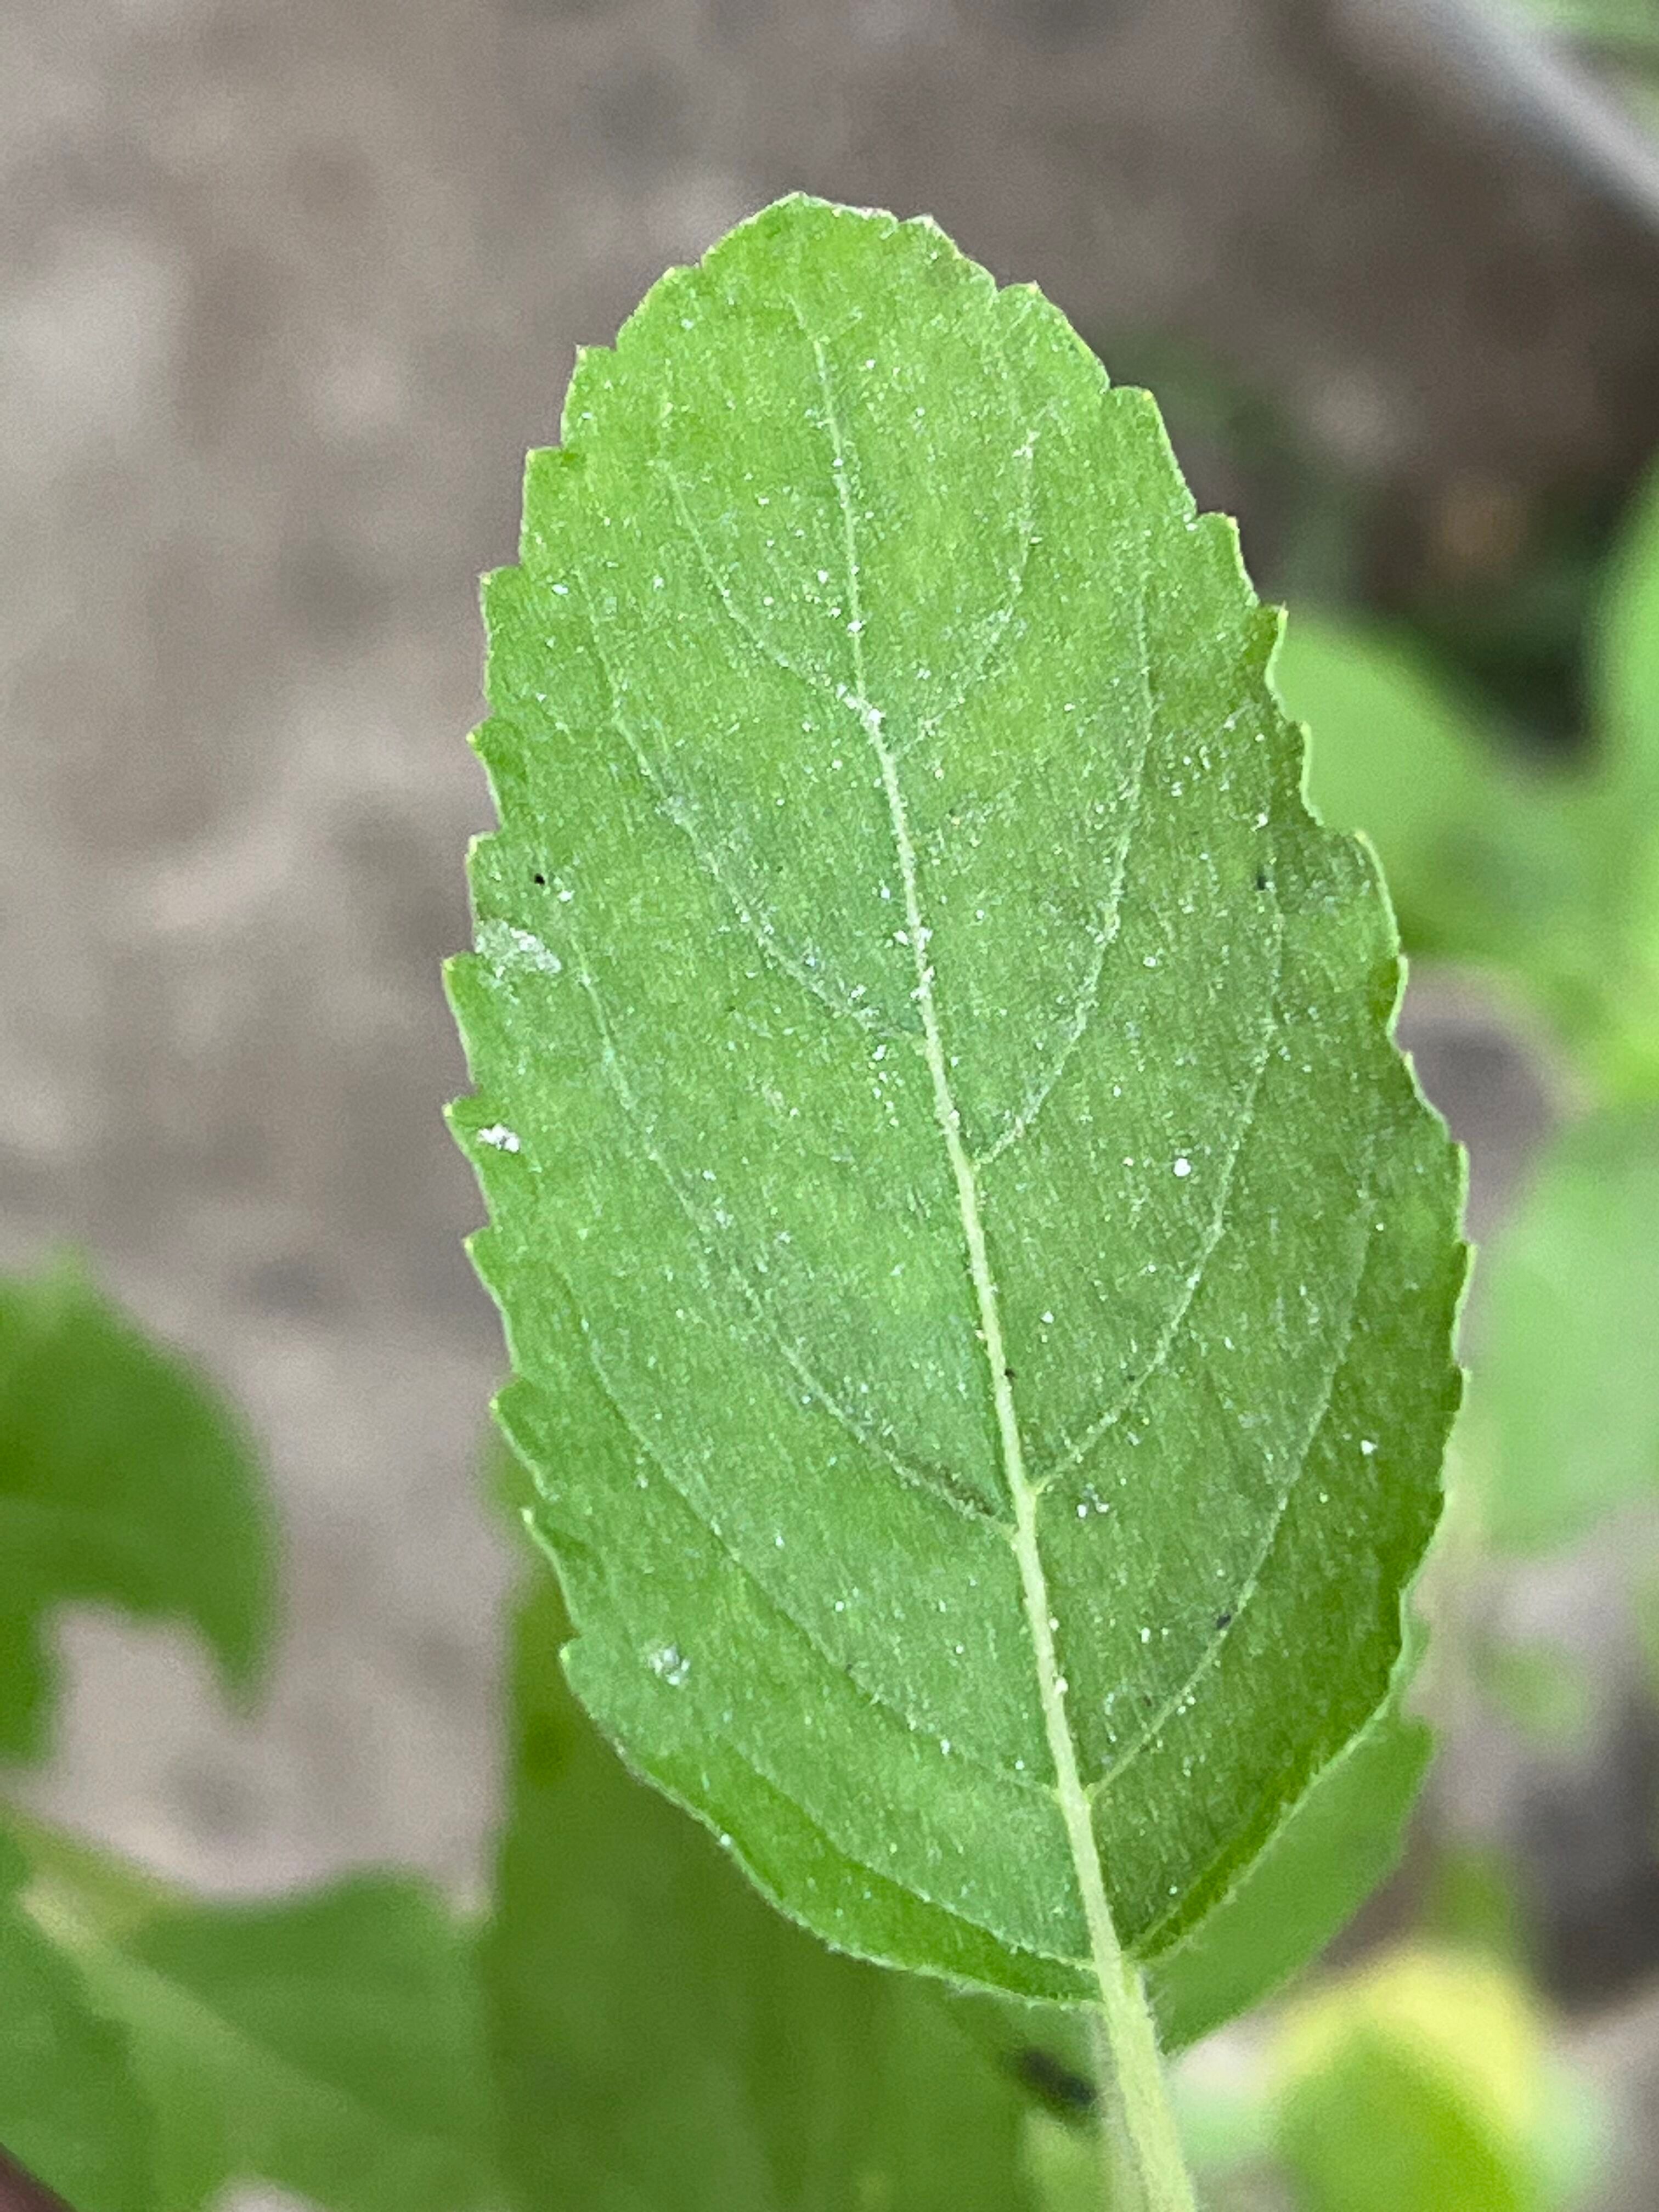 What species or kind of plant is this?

tulshi
